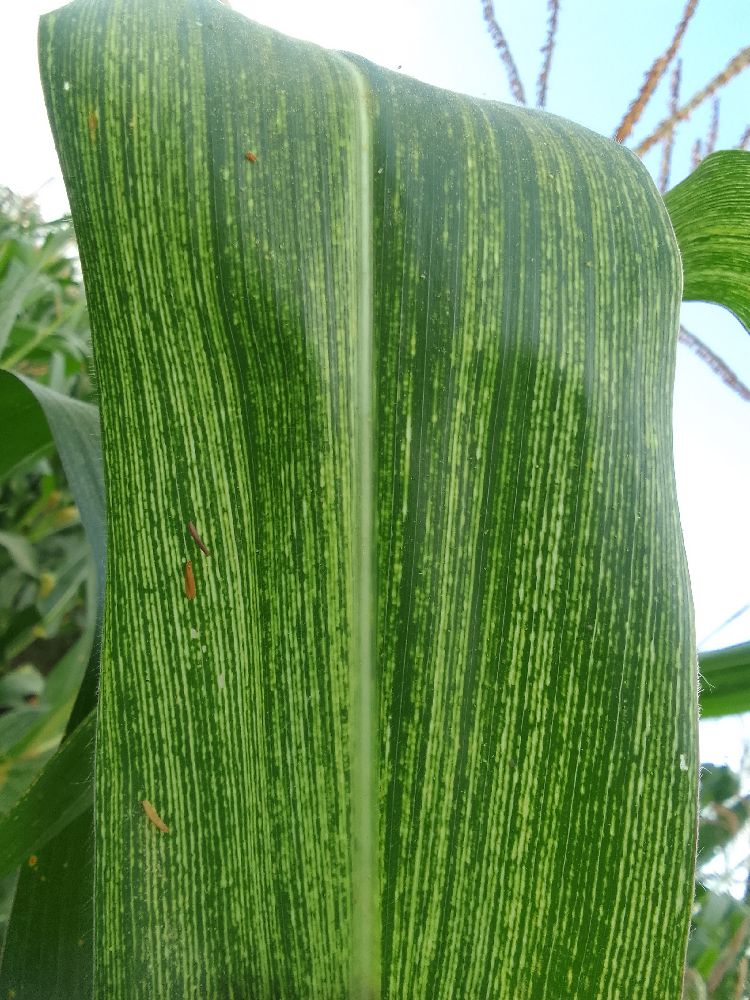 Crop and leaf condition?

maize, maize streak virus
